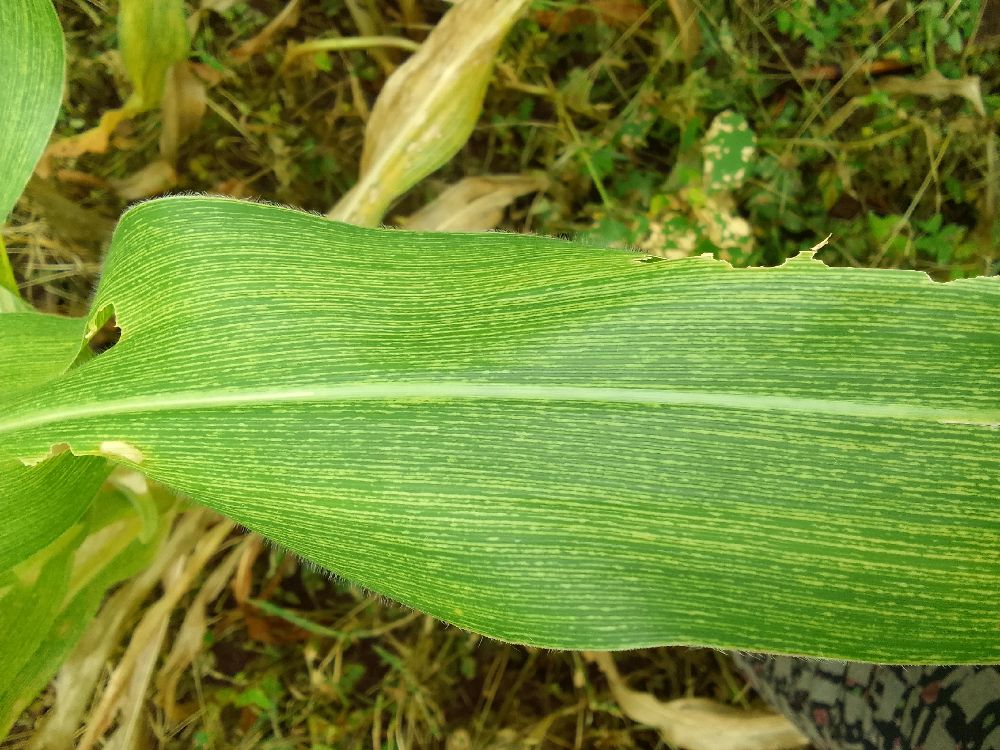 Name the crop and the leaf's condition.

maize, maize streak virus
